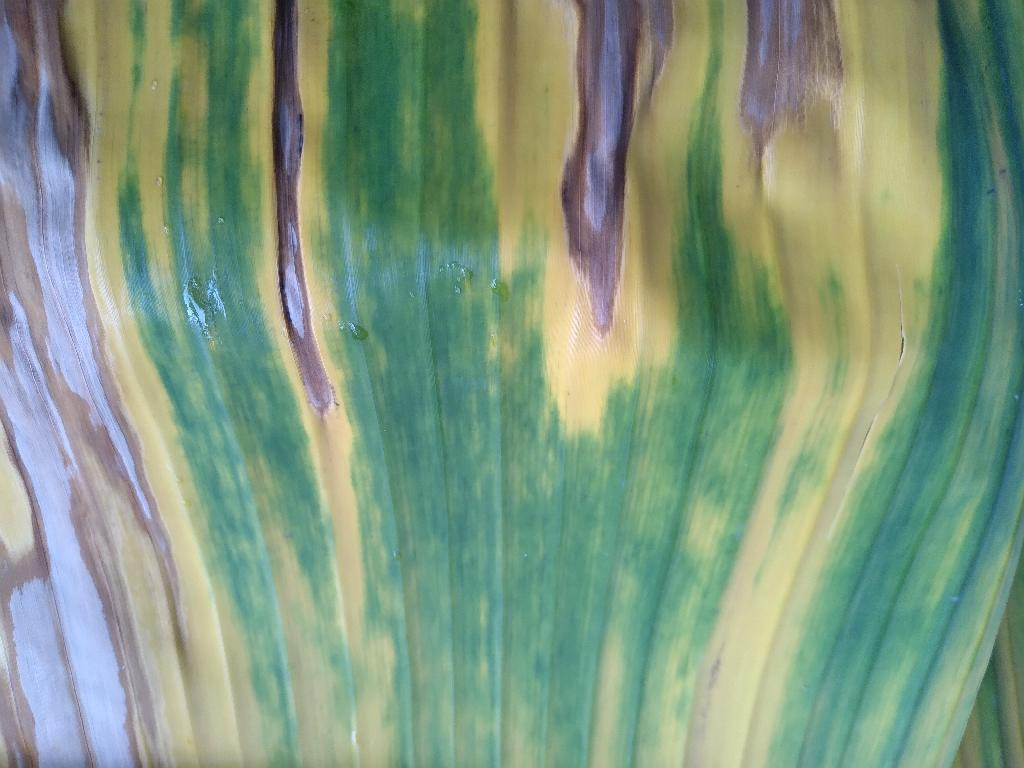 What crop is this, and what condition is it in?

banana, fusarium wilt race 1
